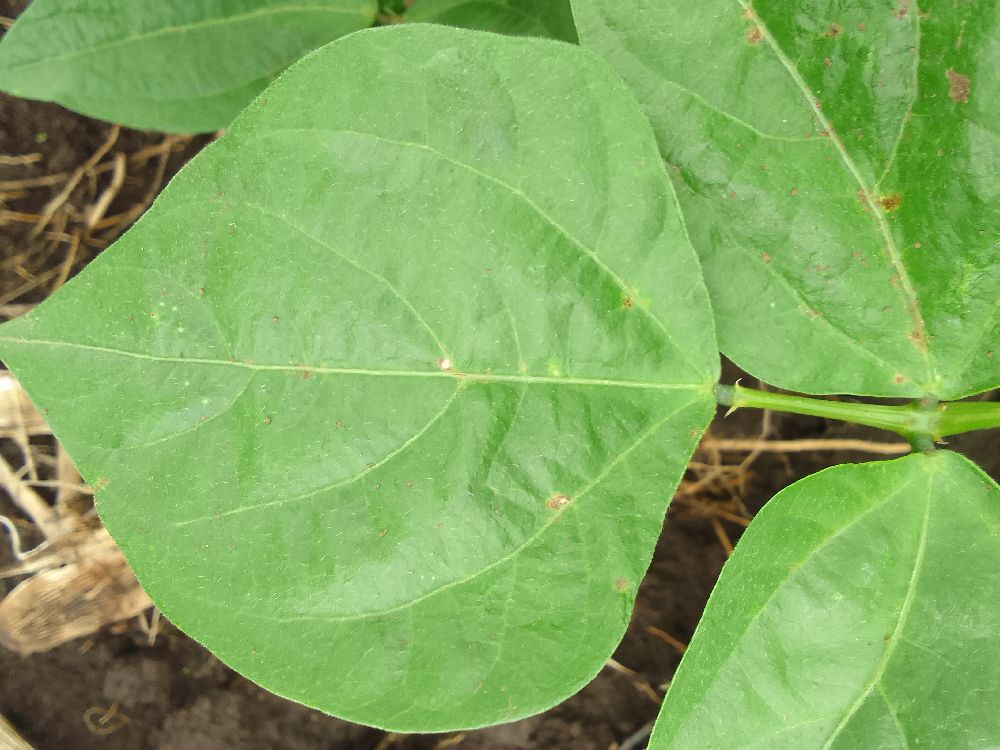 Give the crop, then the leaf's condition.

common bean, healthy
